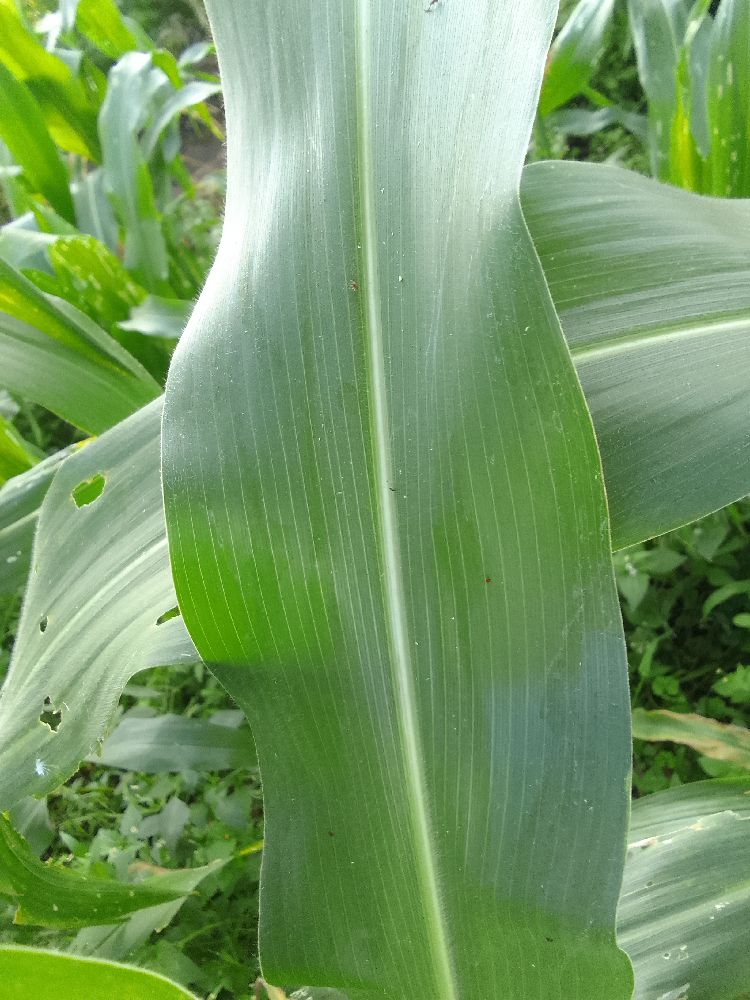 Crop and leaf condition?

maize, healthy
